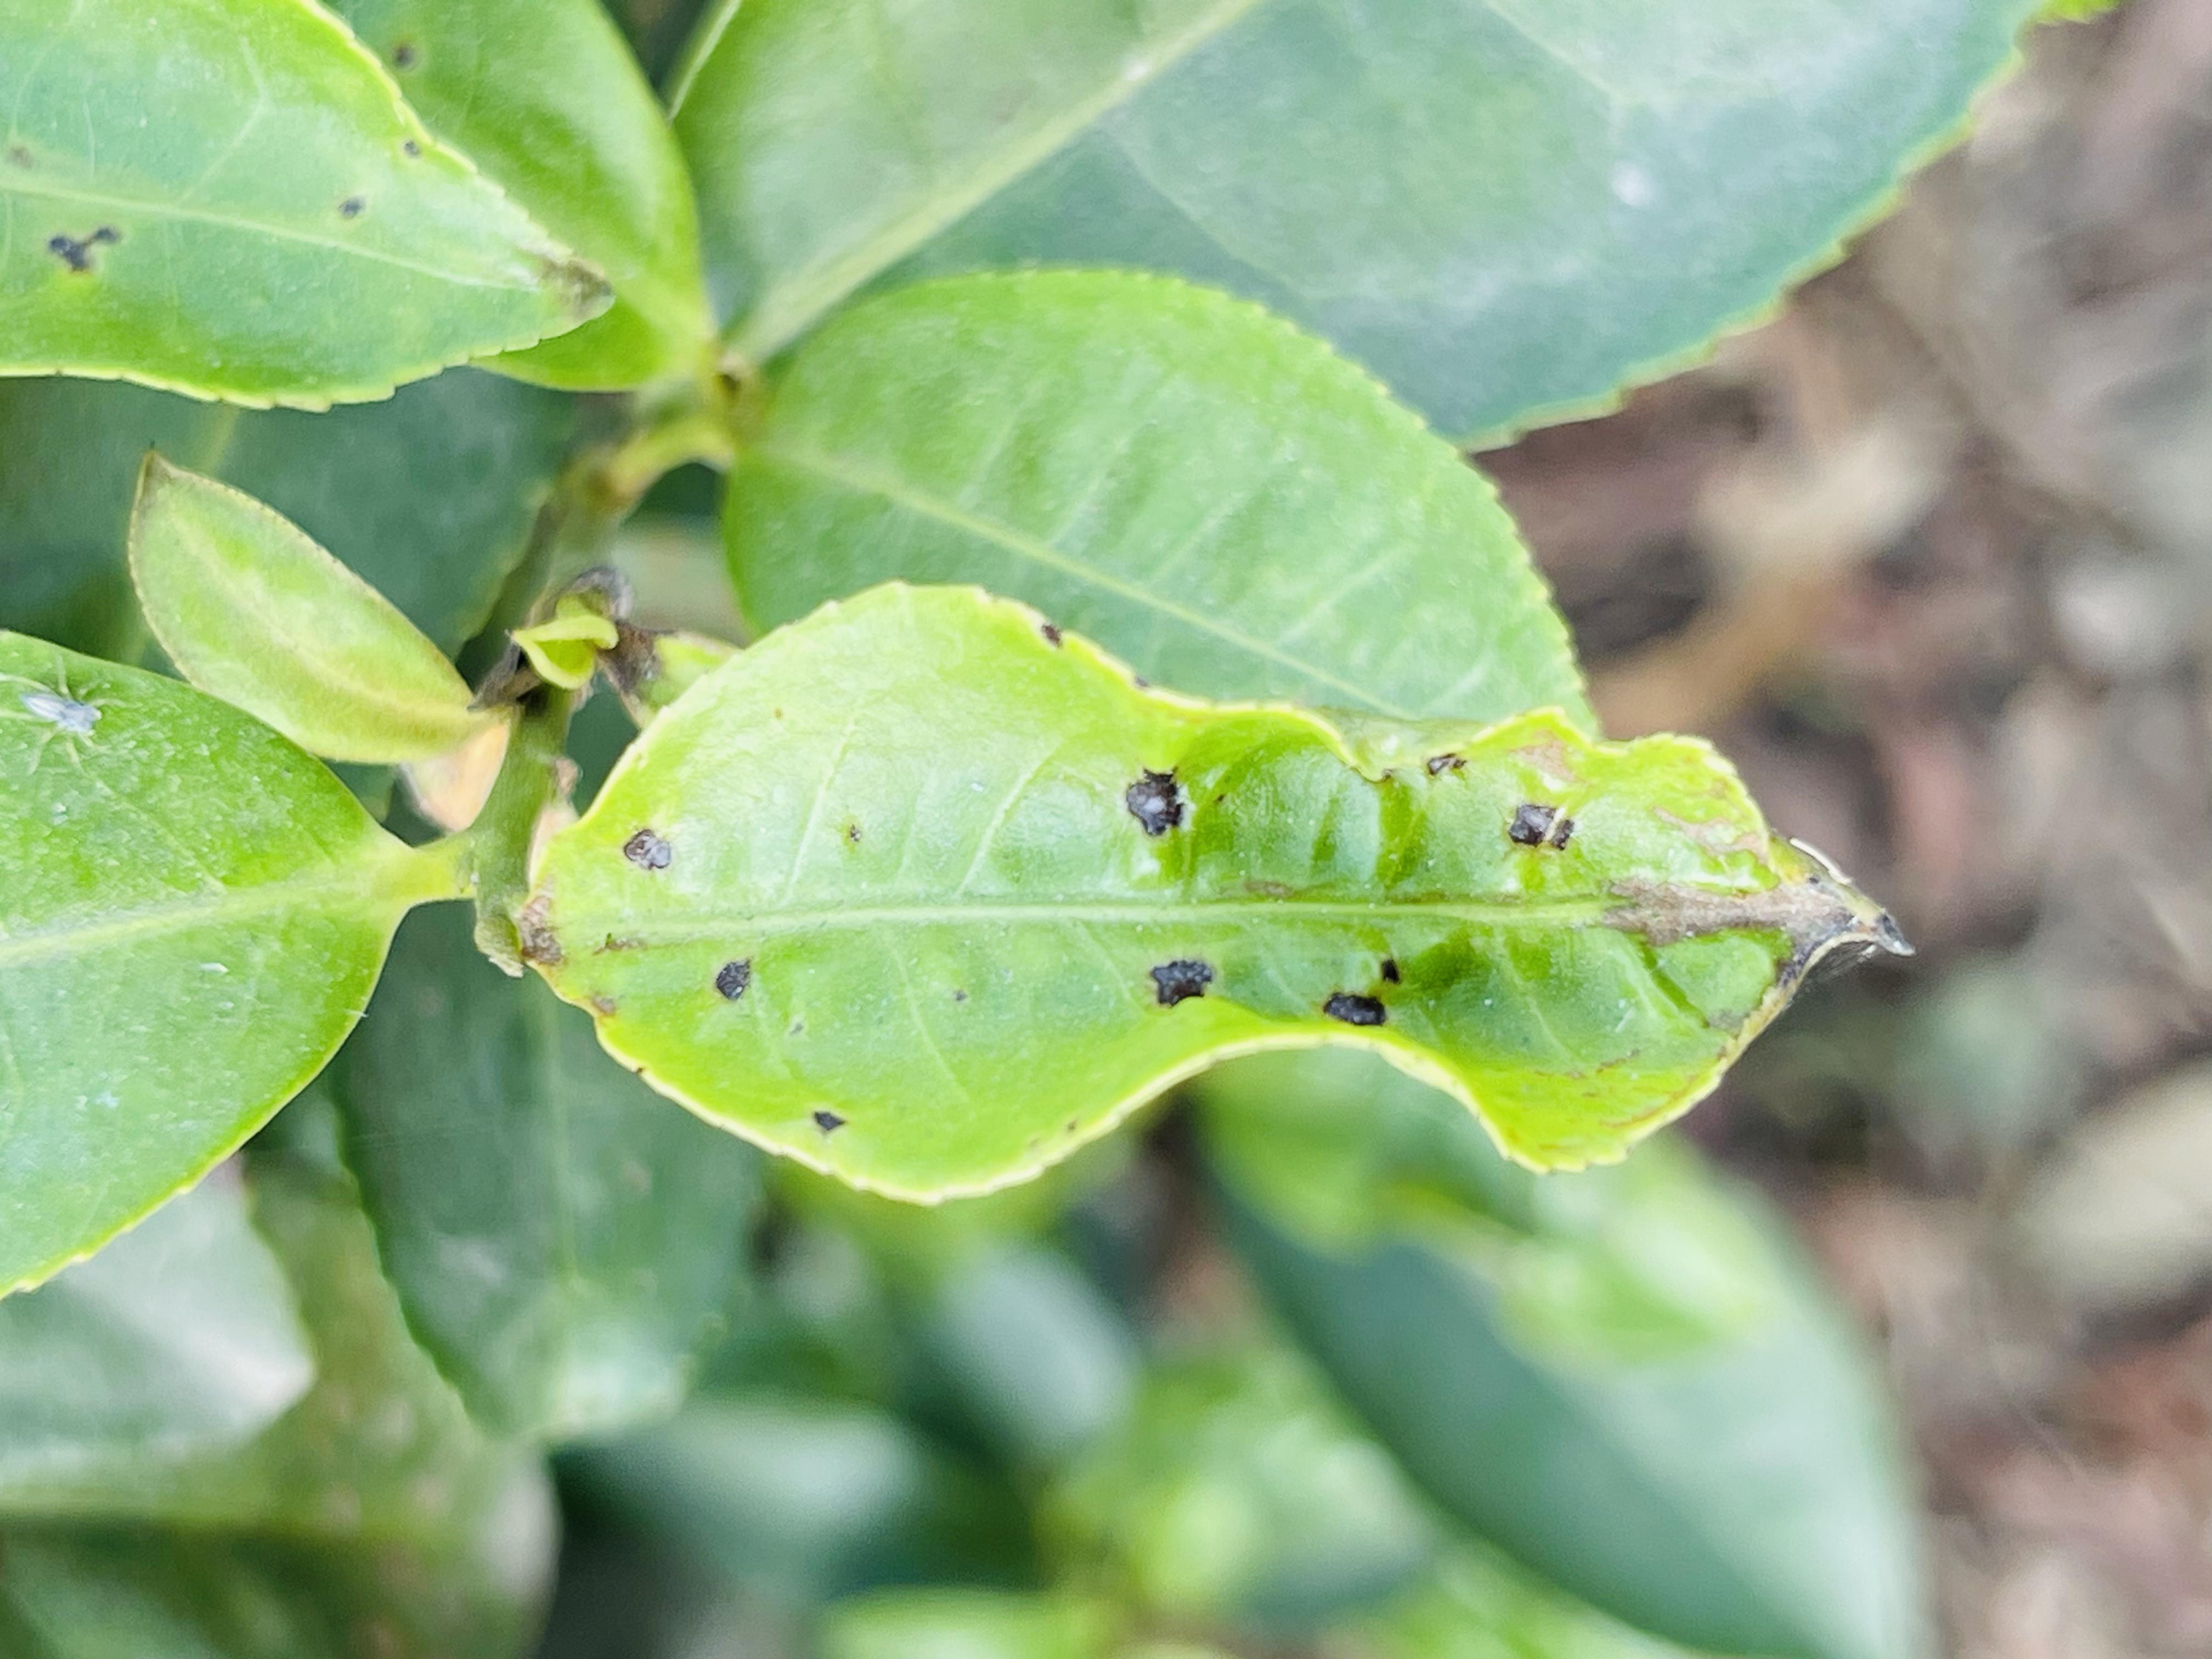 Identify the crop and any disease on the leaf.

tea, helopeltis
